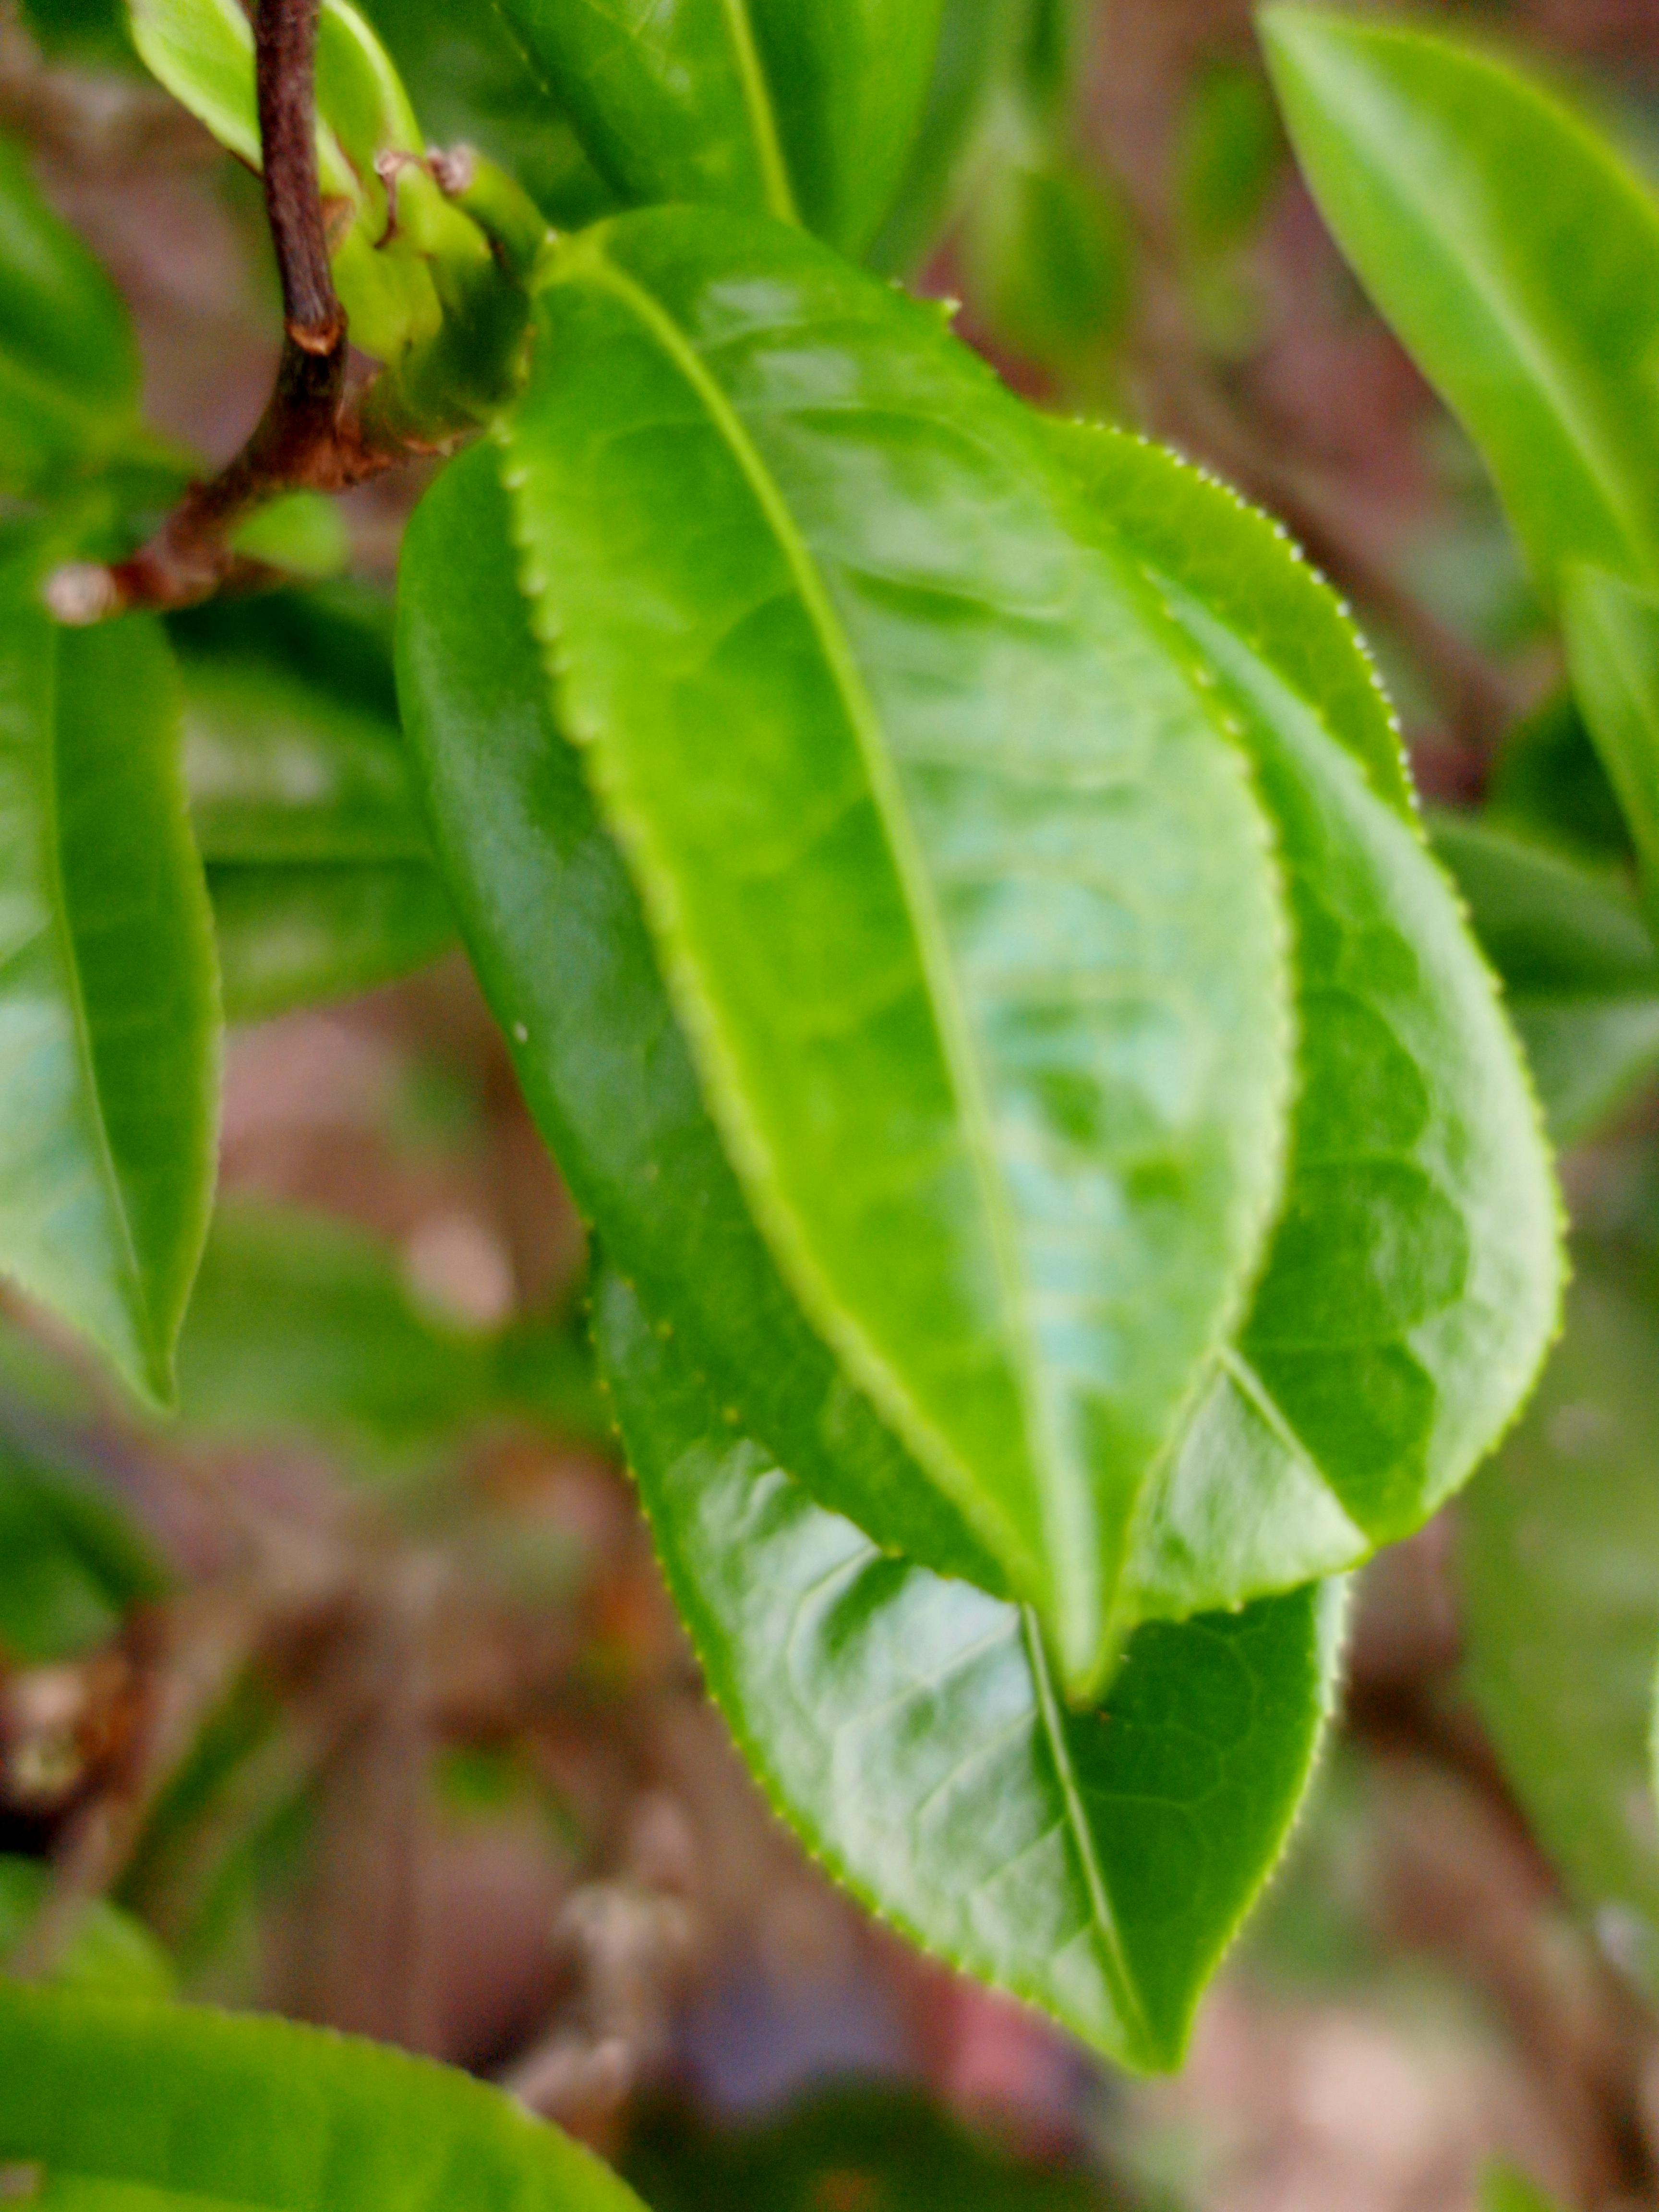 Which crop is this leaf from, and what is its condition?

tea, healthy leaf
